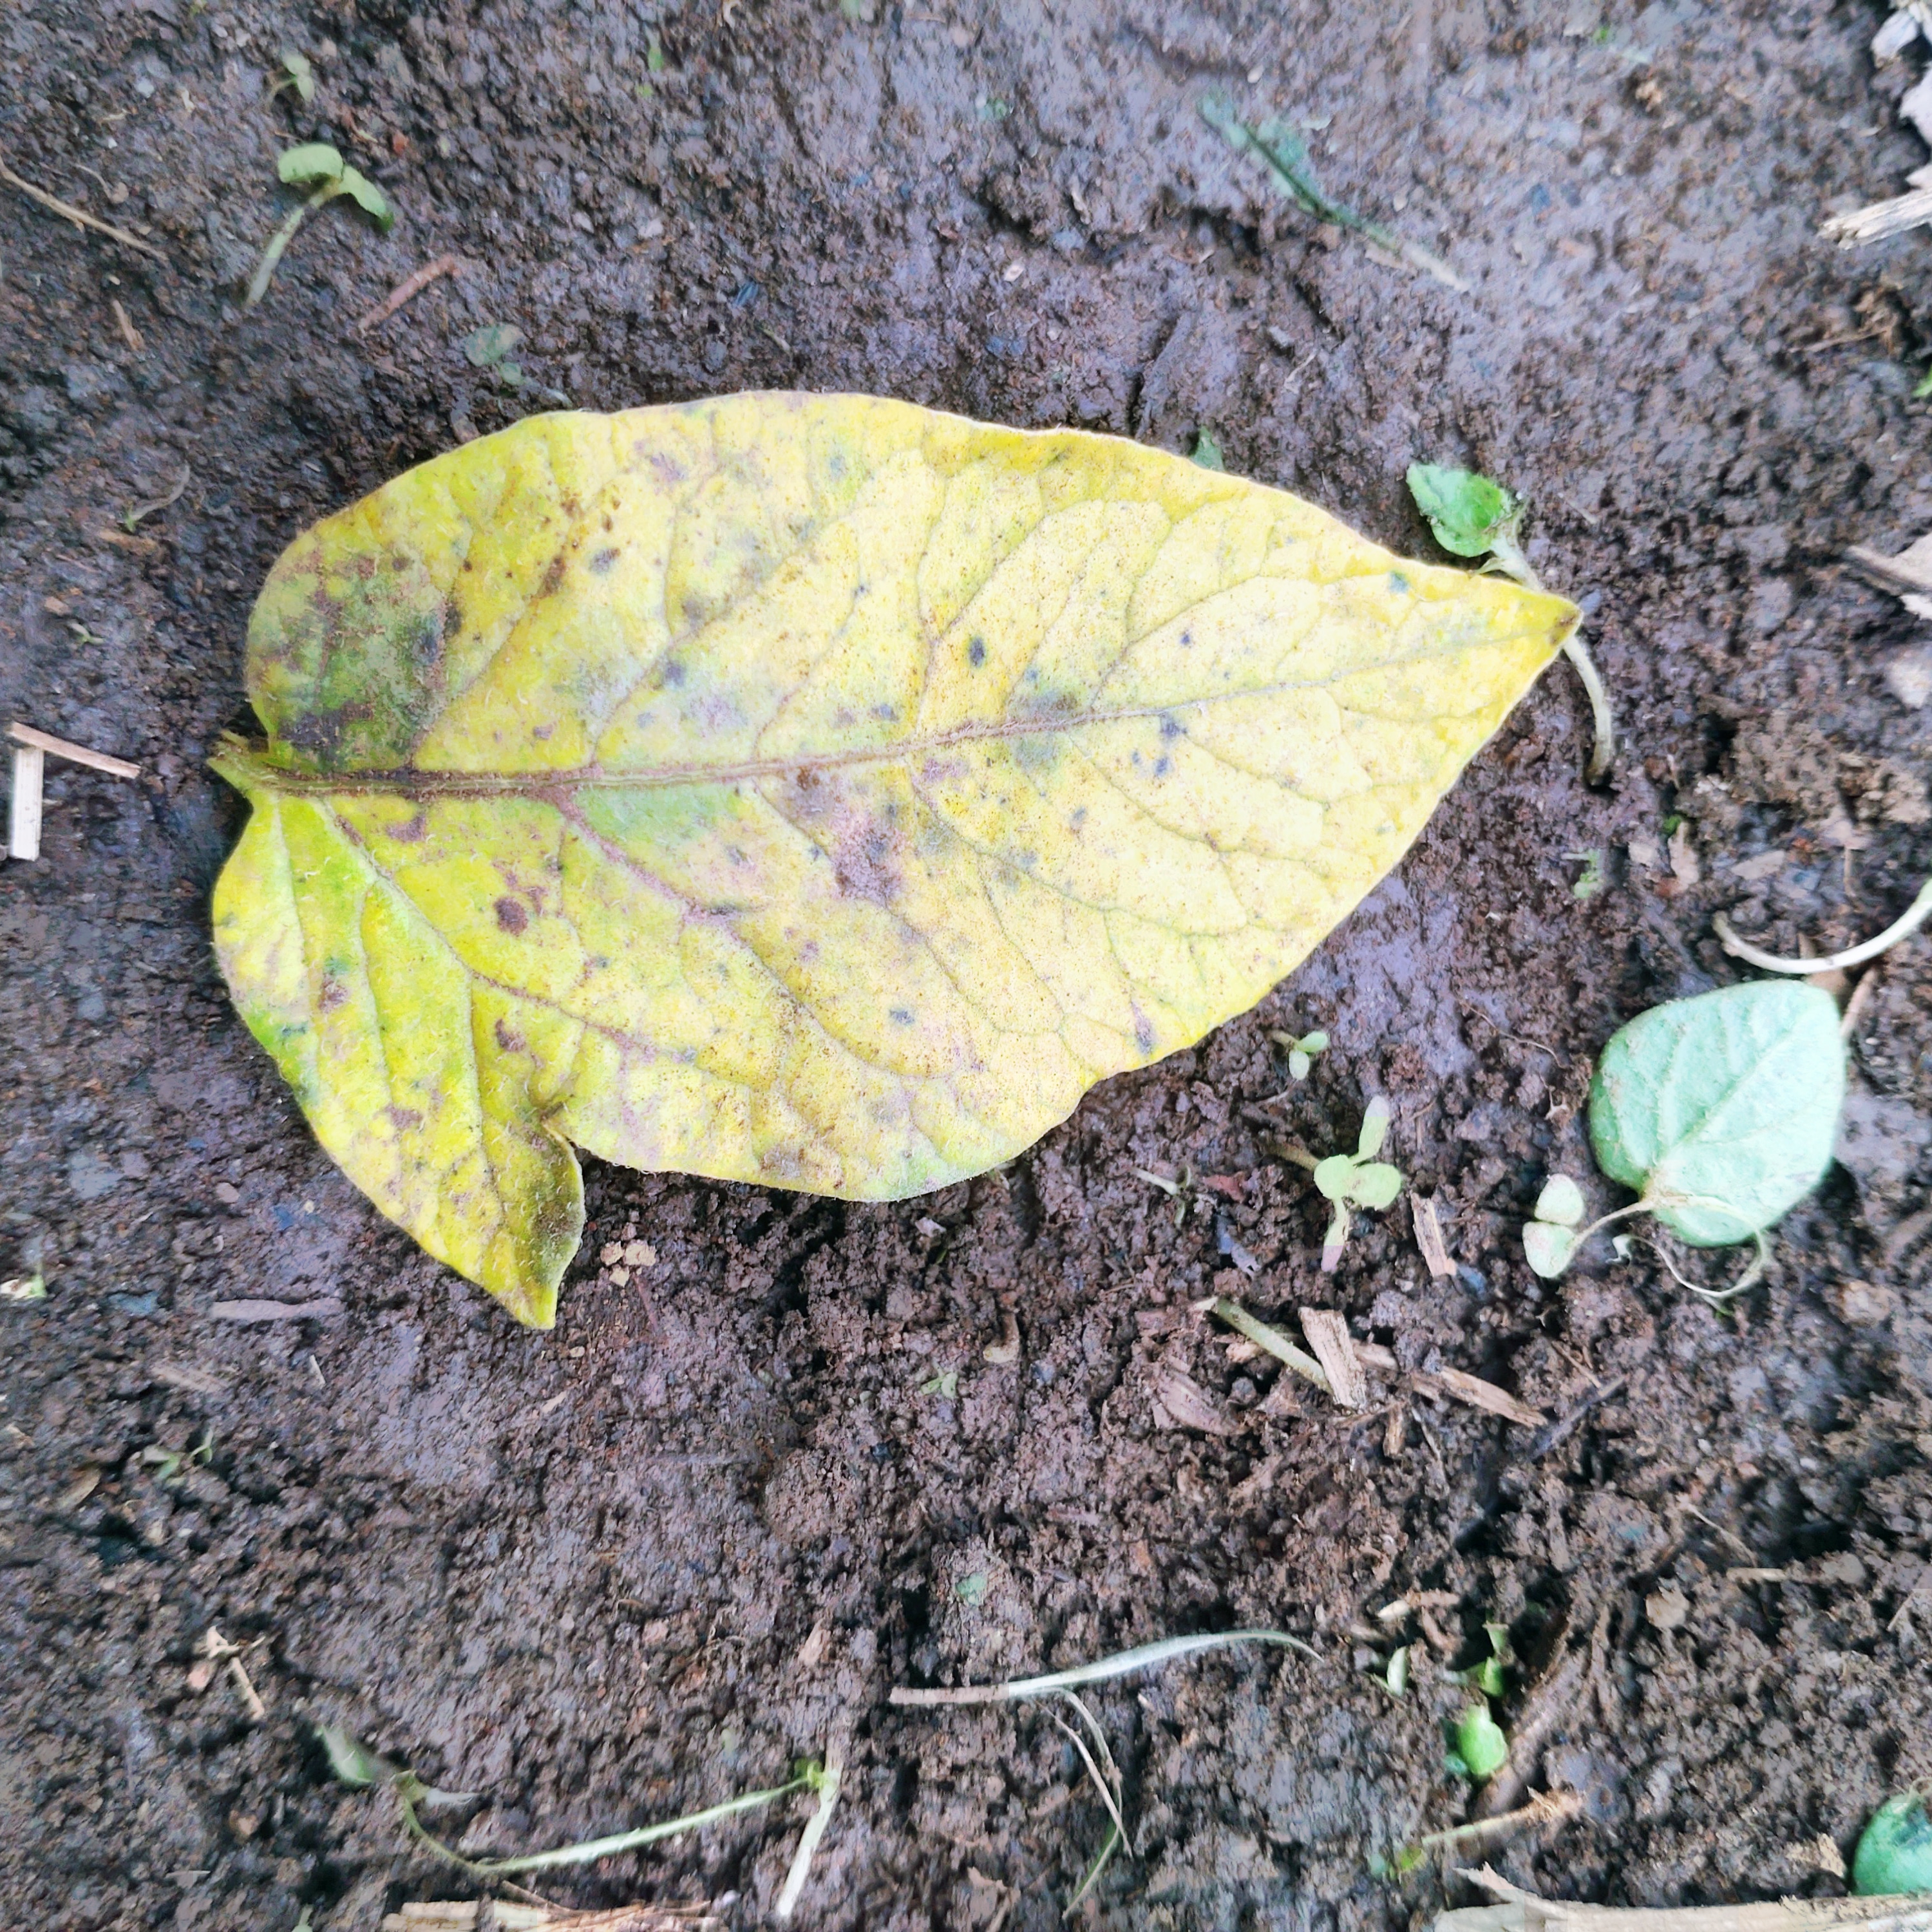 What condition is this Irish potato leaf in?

late blight
